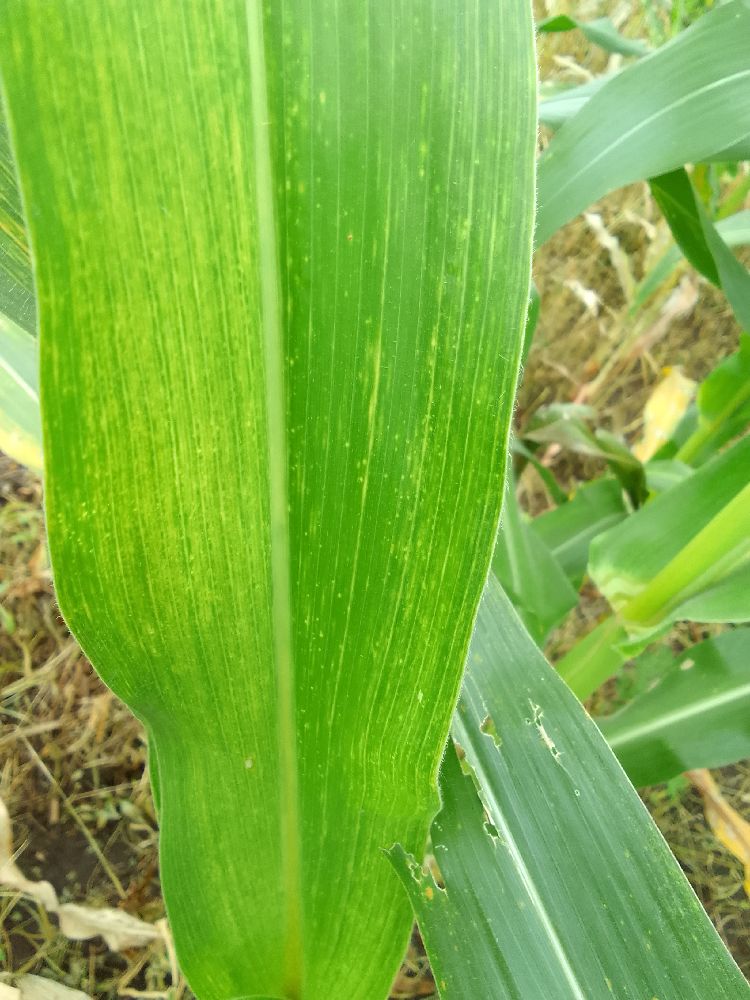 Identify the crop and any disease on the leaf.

maize, maize lethal necrosis
